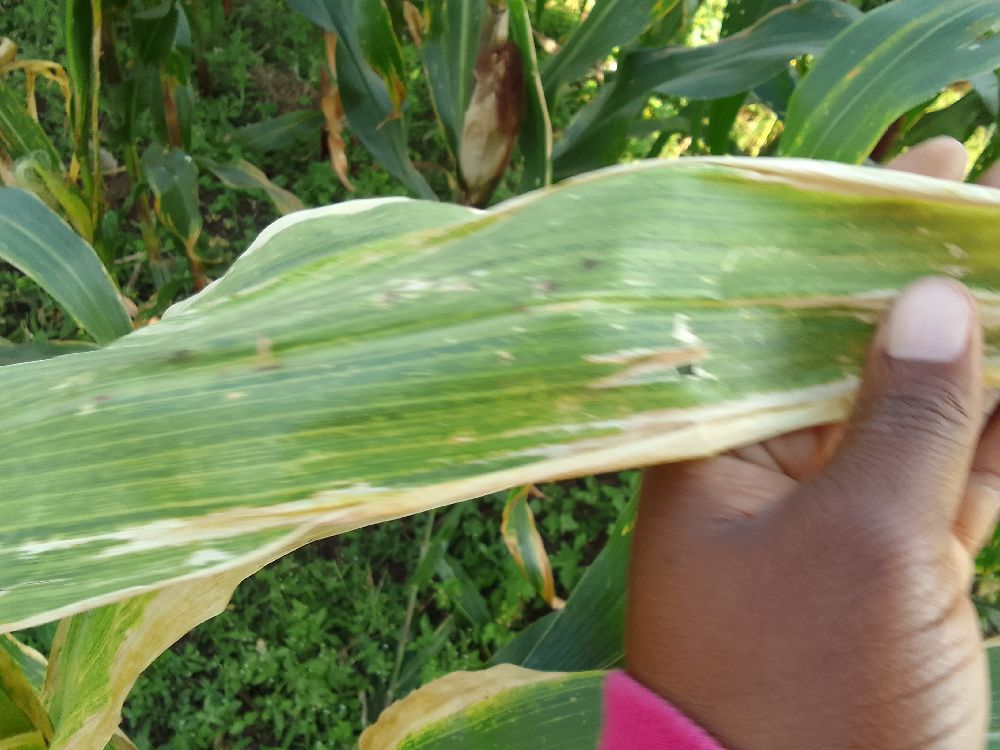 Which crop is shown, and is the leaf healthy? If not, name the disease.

maize, maize lethal necrosis
